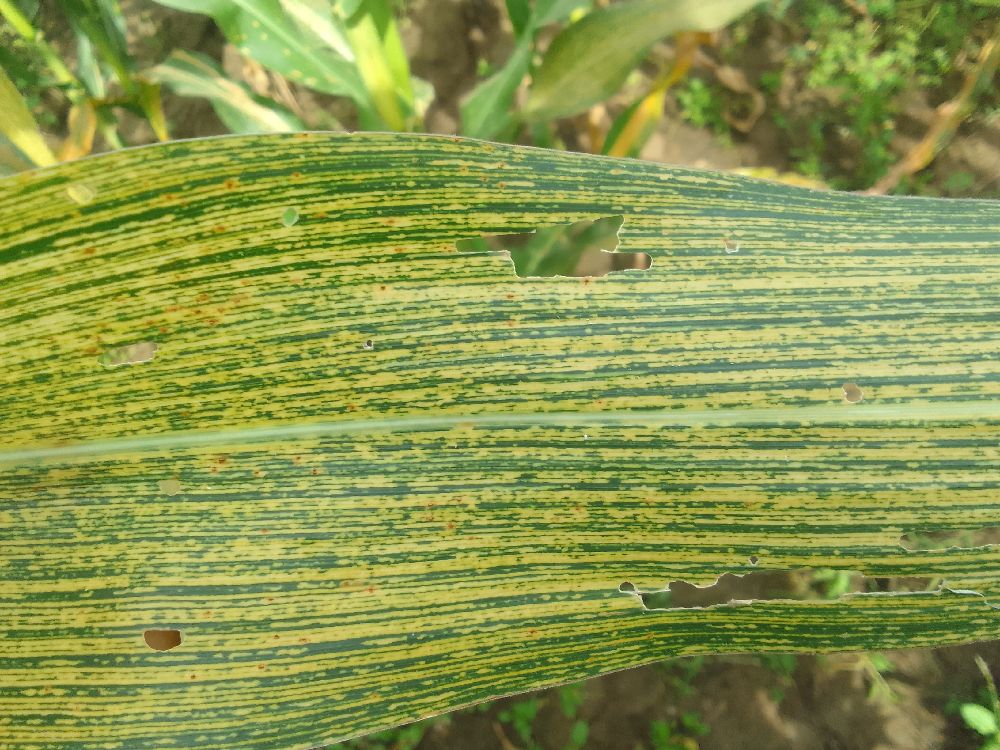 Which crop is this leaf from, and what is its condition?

maize, maize streak virus
